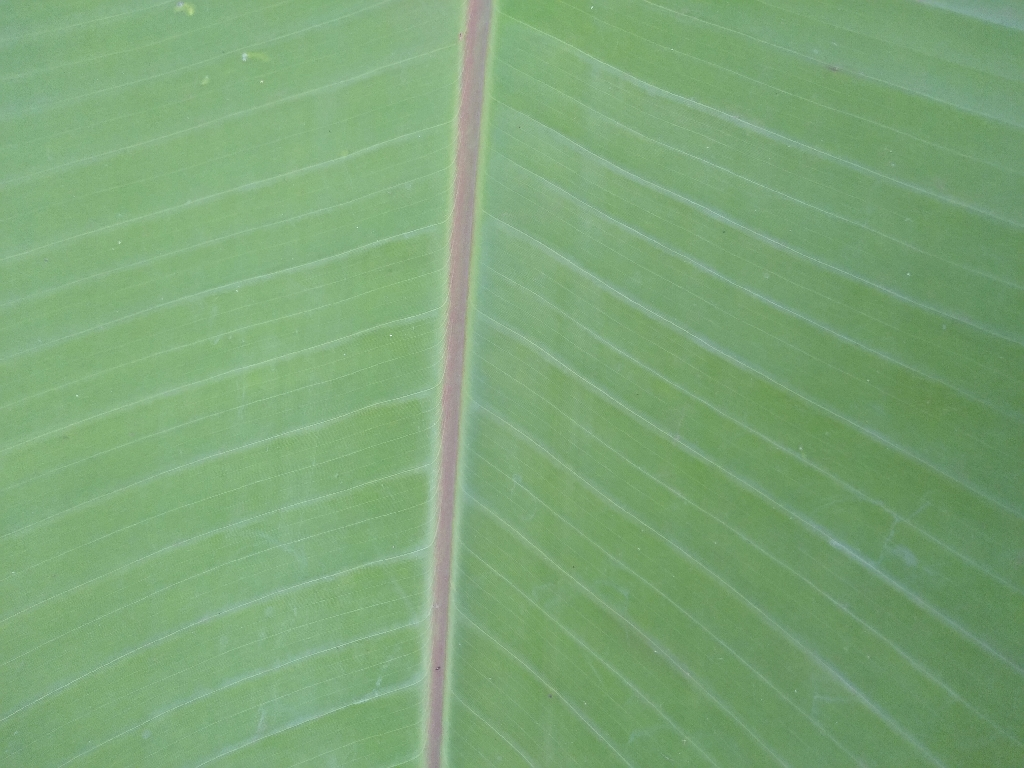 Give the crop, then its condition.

banana, healthy
